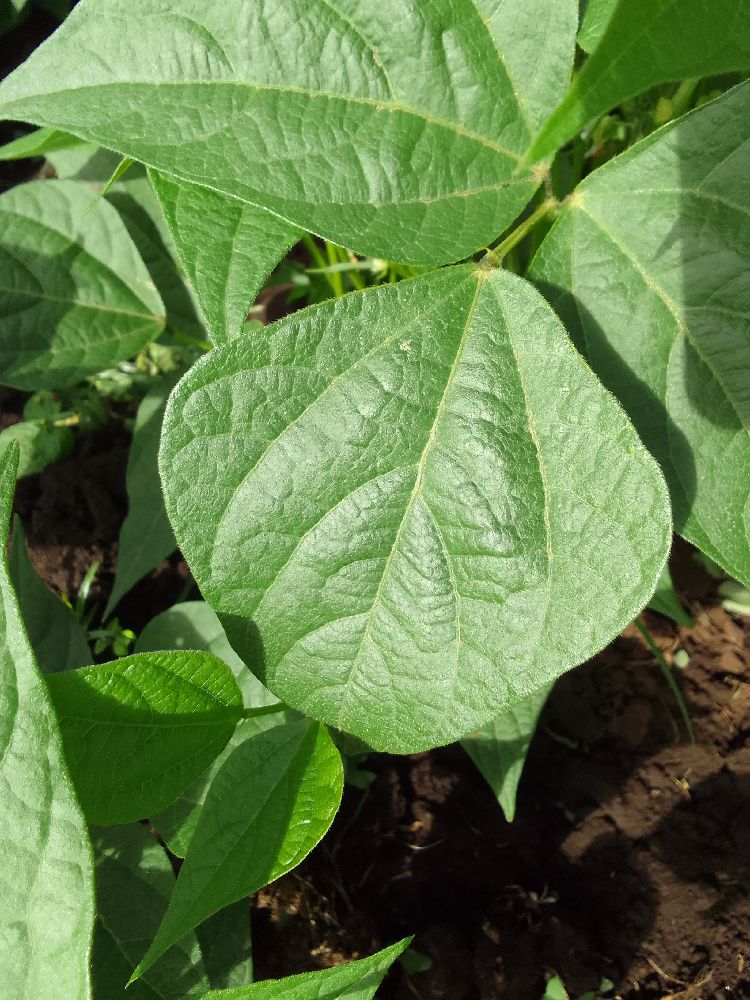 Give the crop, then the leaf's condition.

common bean, healthy
